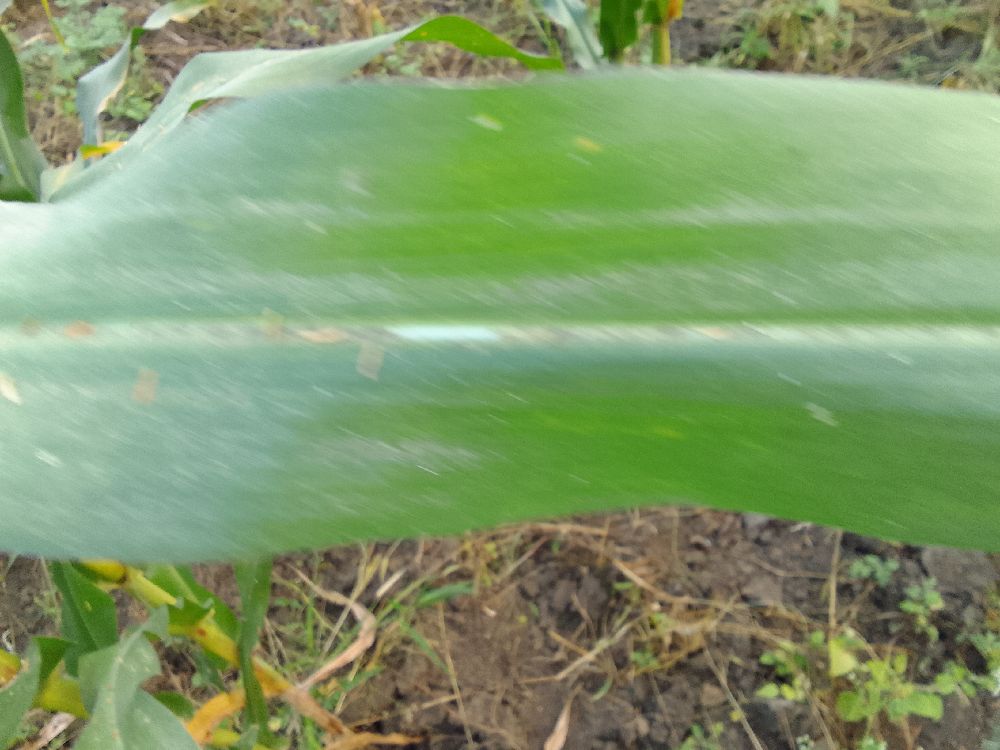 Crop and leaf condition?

maize, healthy
